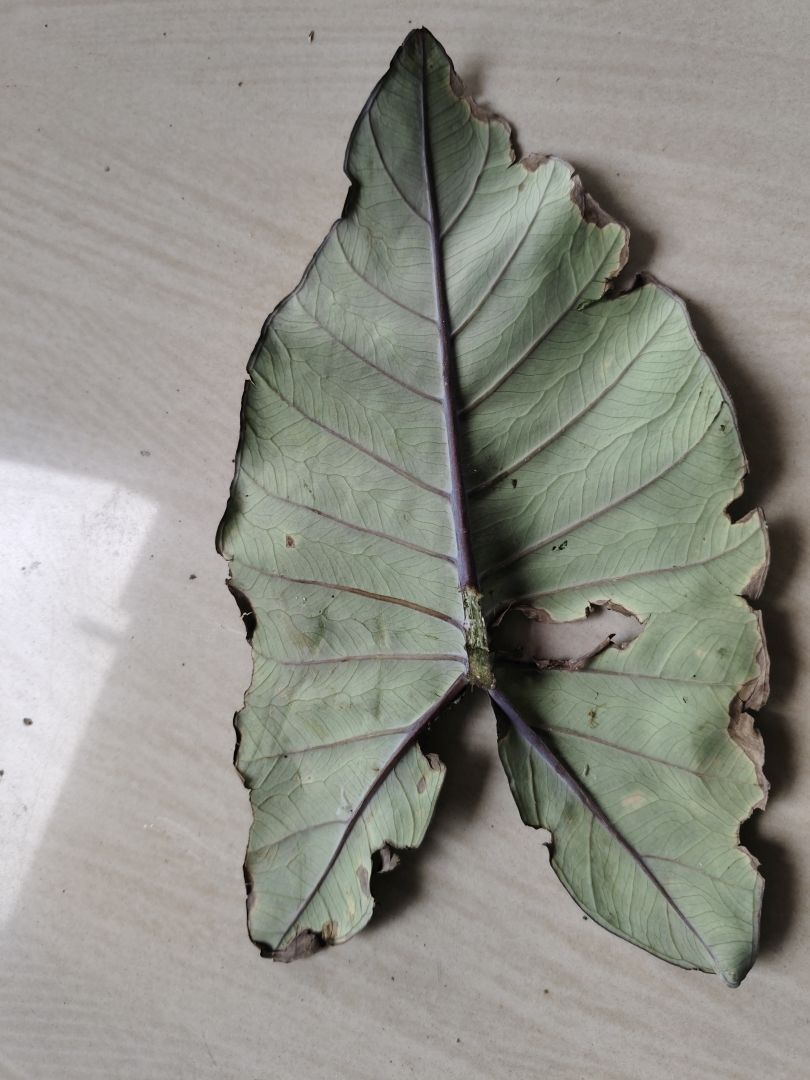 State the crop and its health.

taro, leaf blight
